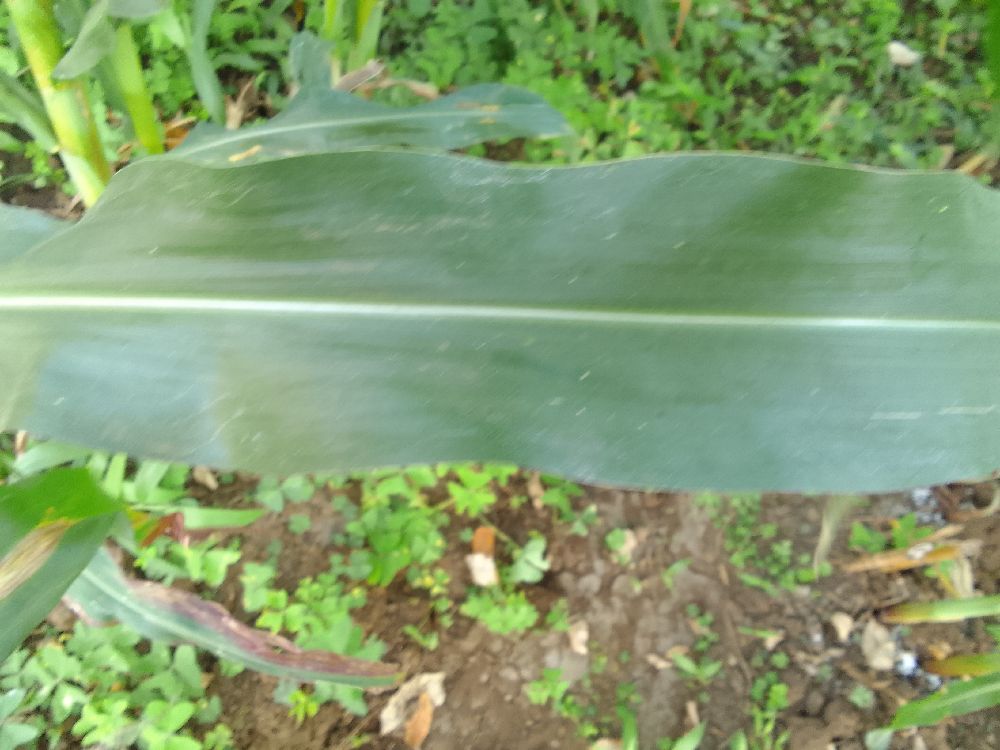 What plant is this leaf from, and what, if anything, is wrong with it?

maize, healthy
